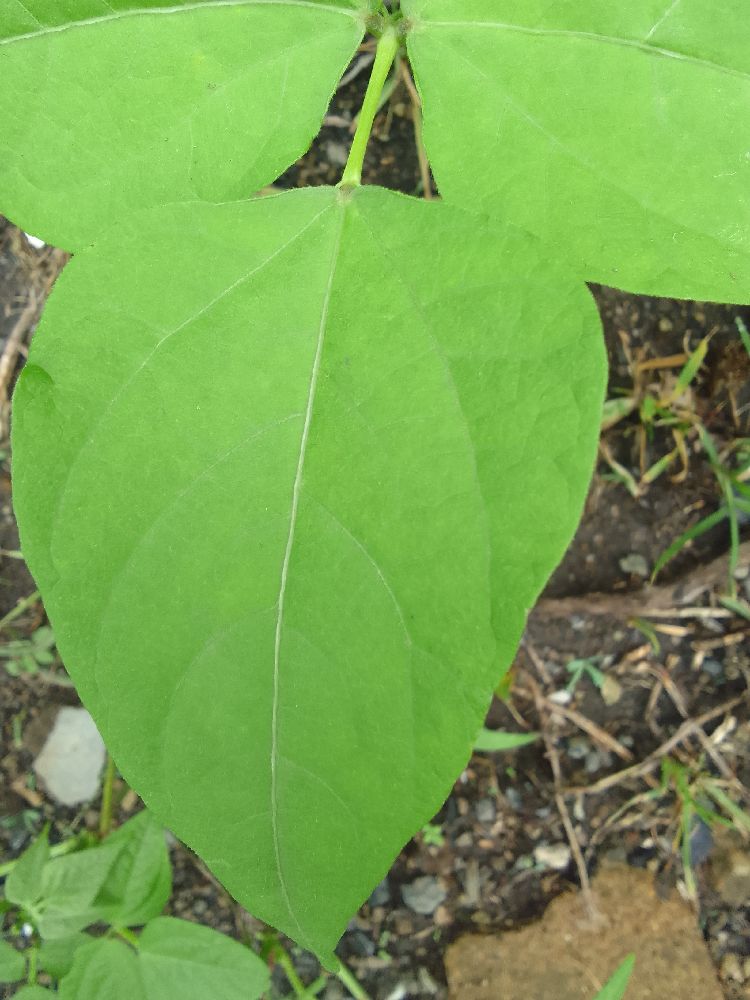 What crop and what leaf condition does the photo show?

common bean, healthy
